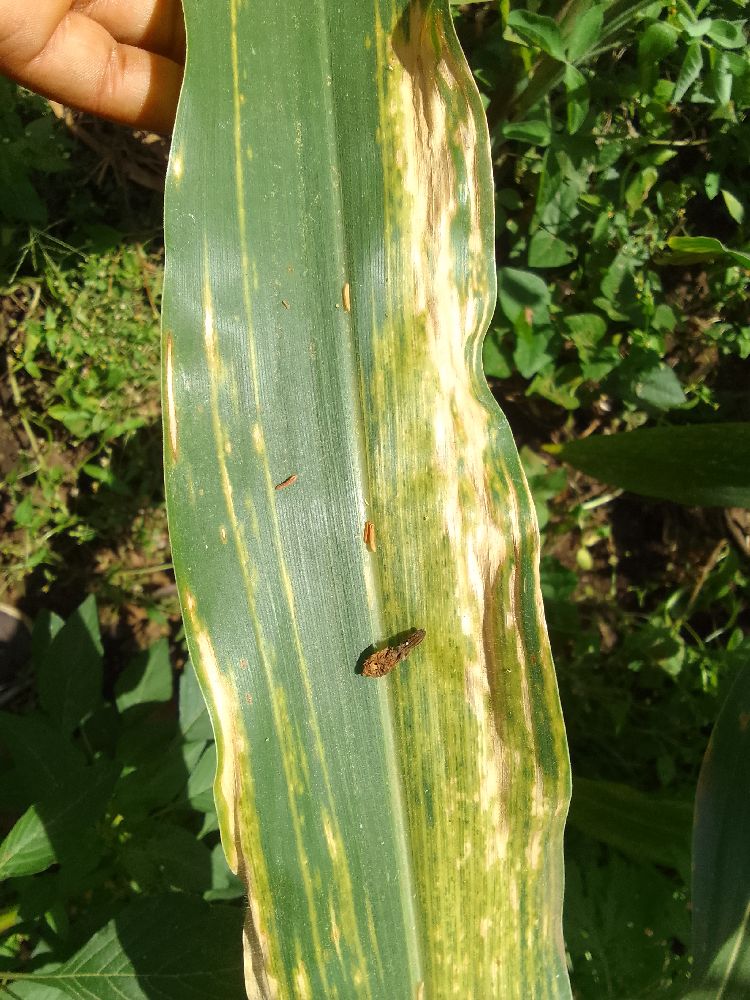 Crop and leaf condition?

maize, maize lethal necrosis
